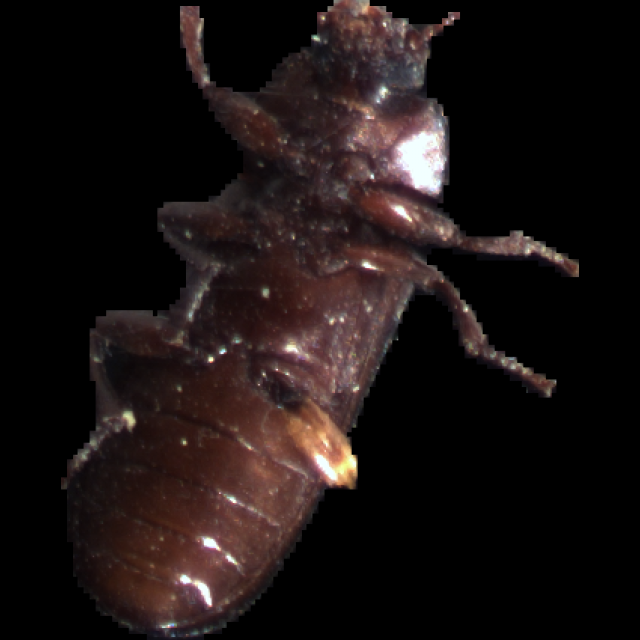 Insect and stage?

mealworm beetle
